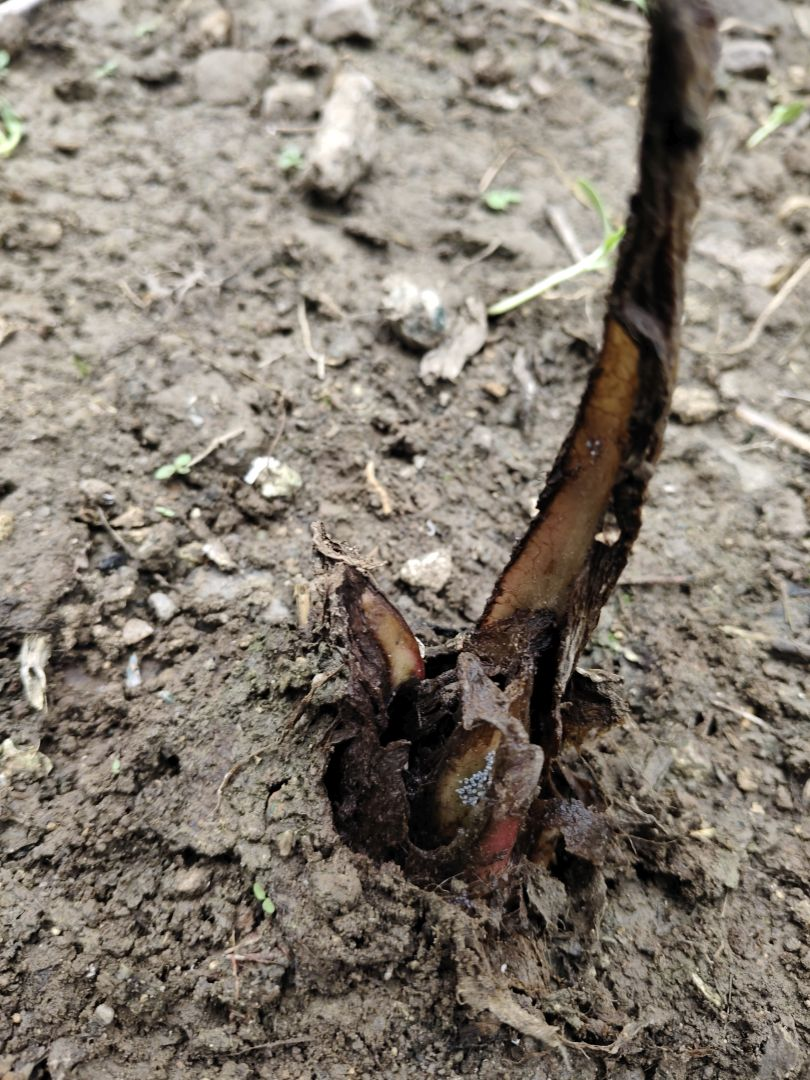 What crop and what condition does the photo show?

taro, root rot
